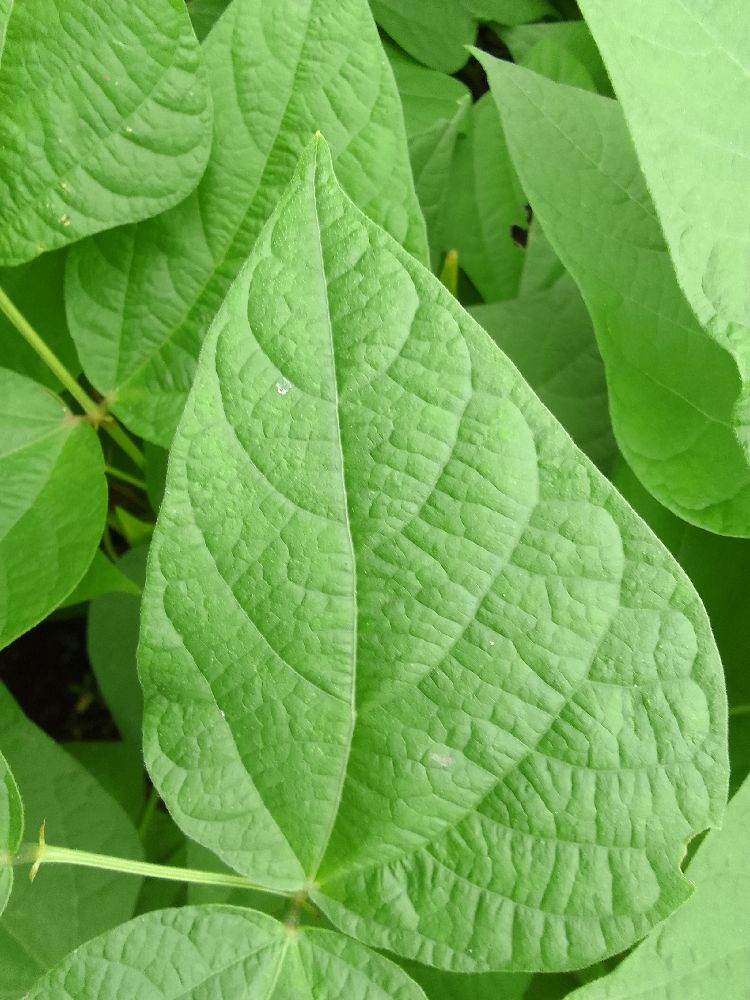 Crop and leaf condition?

common bean, healthy
